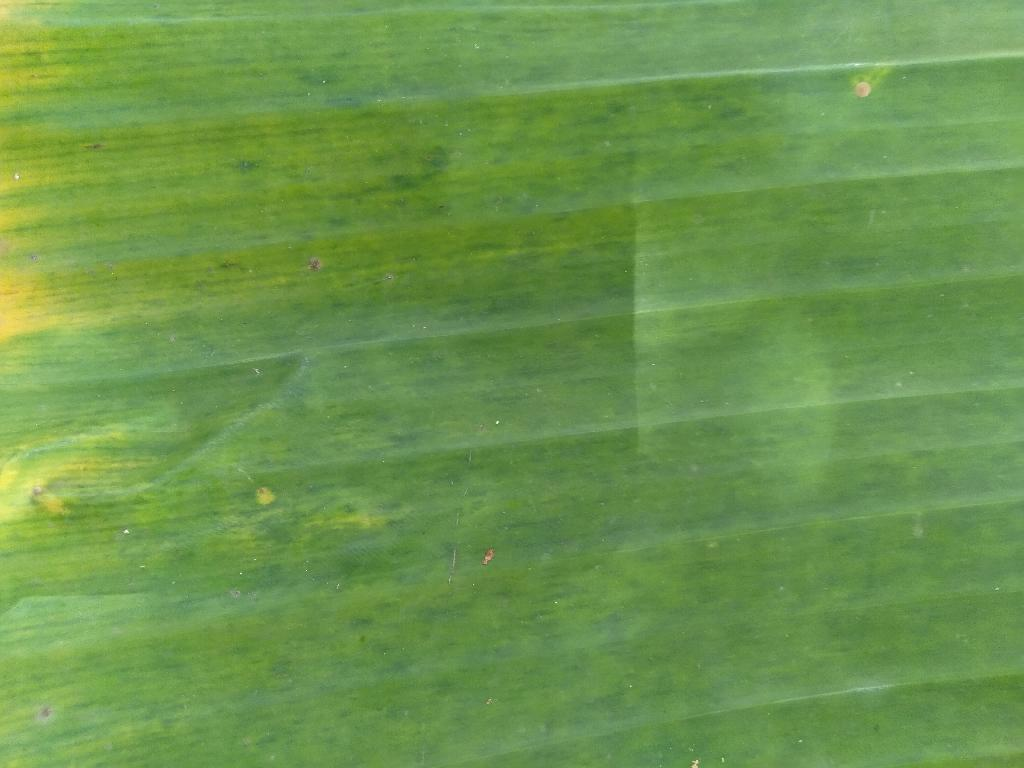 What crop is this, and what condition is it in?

banana, fusarium wilt race 1
